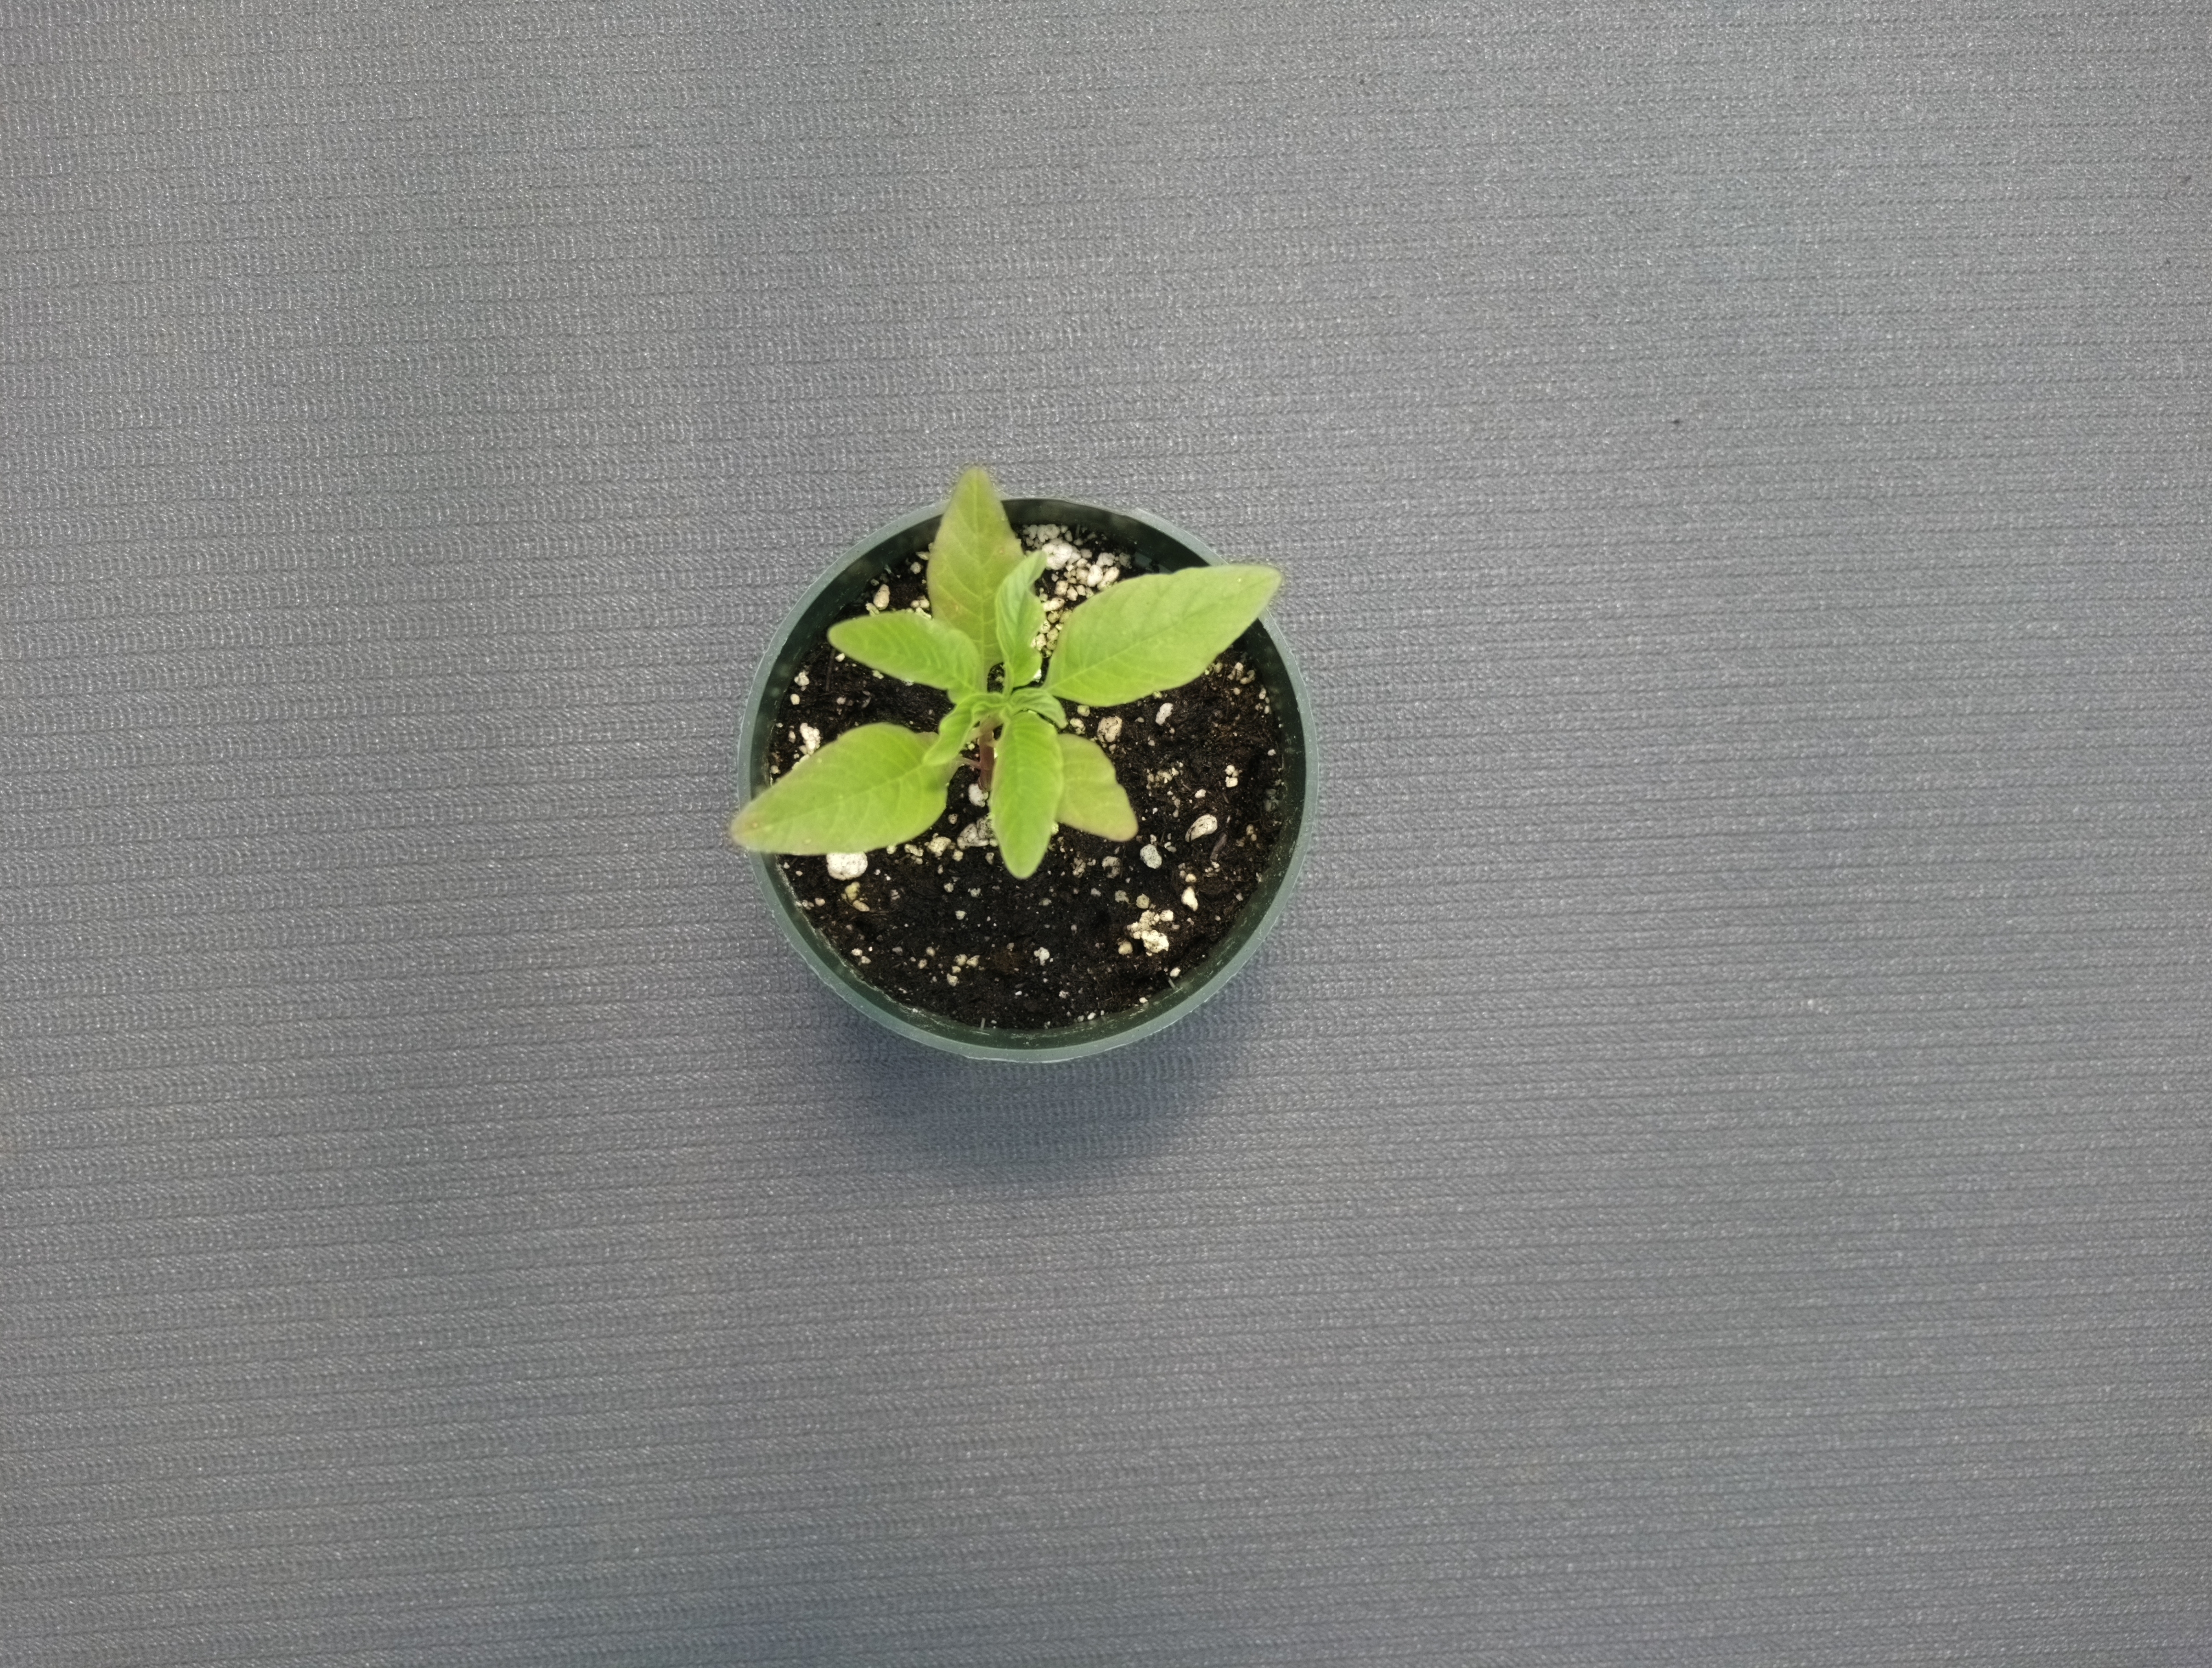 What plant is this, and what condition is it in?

waterhemp, healthy untreated
